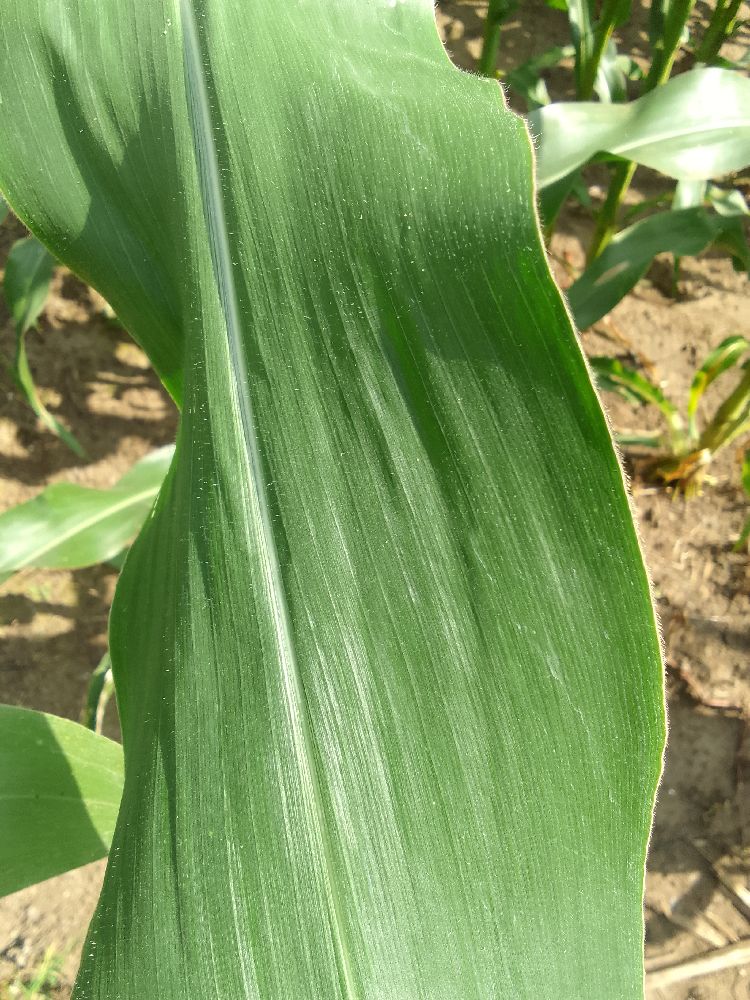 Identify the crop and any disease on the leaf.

maize, healthy
